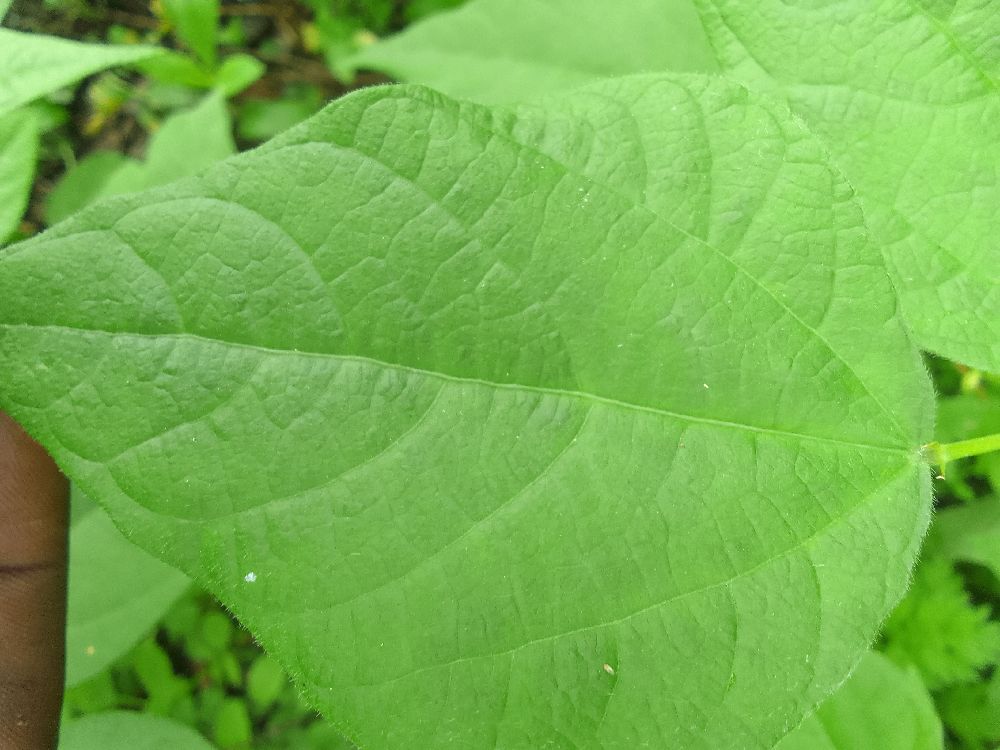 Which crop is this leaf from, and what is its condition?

common bean, healthy
